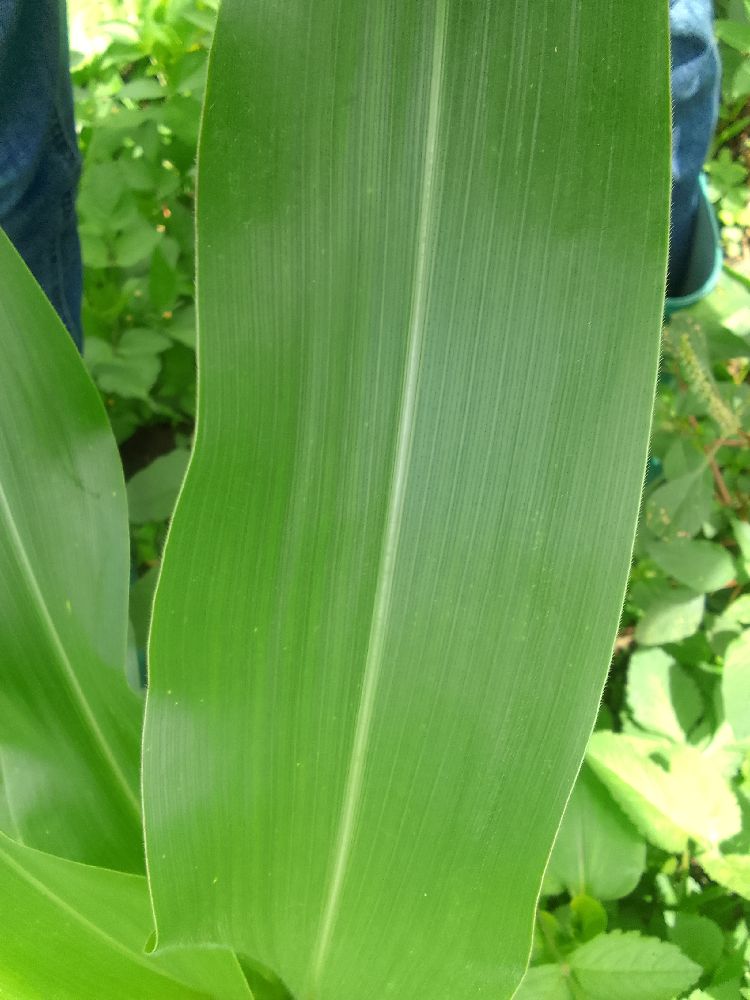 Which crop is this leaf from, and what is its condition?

maize, healthy
